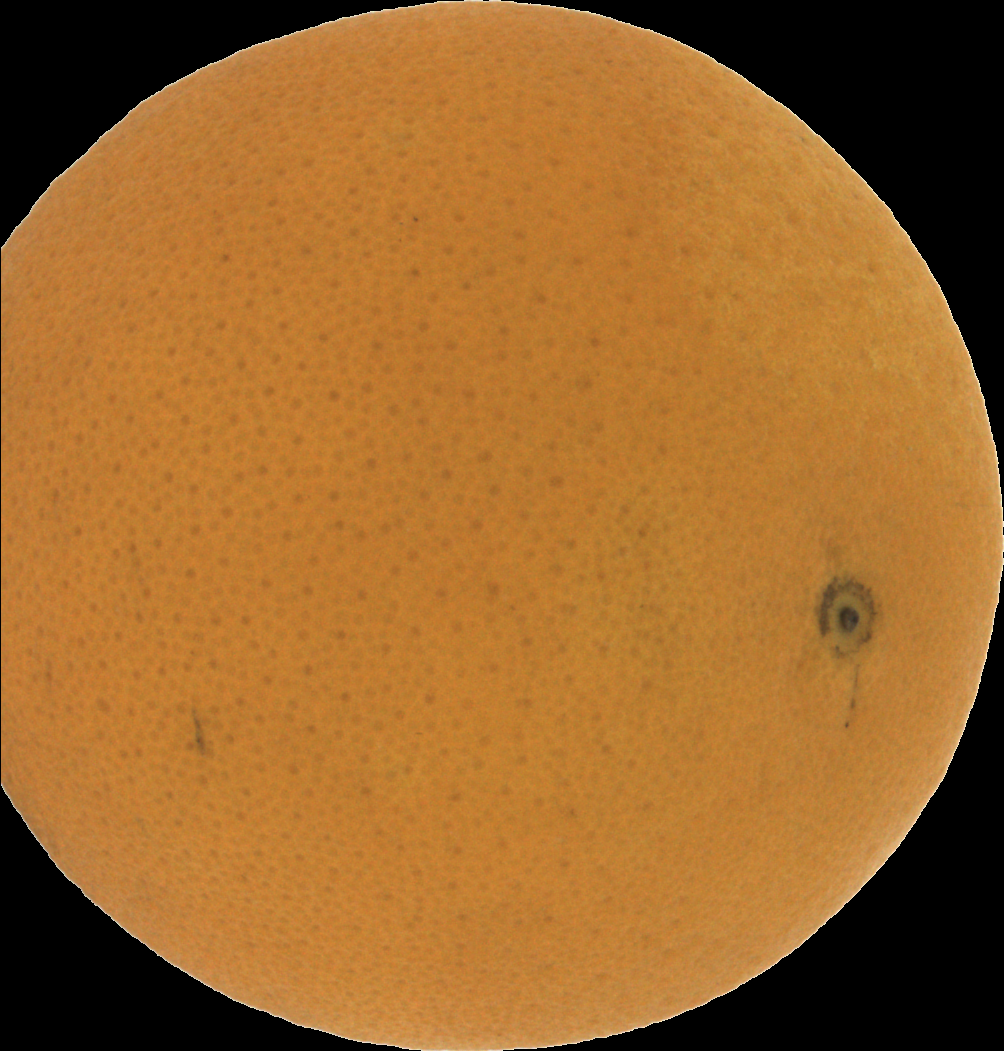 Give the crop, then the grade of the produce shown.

orange, good
